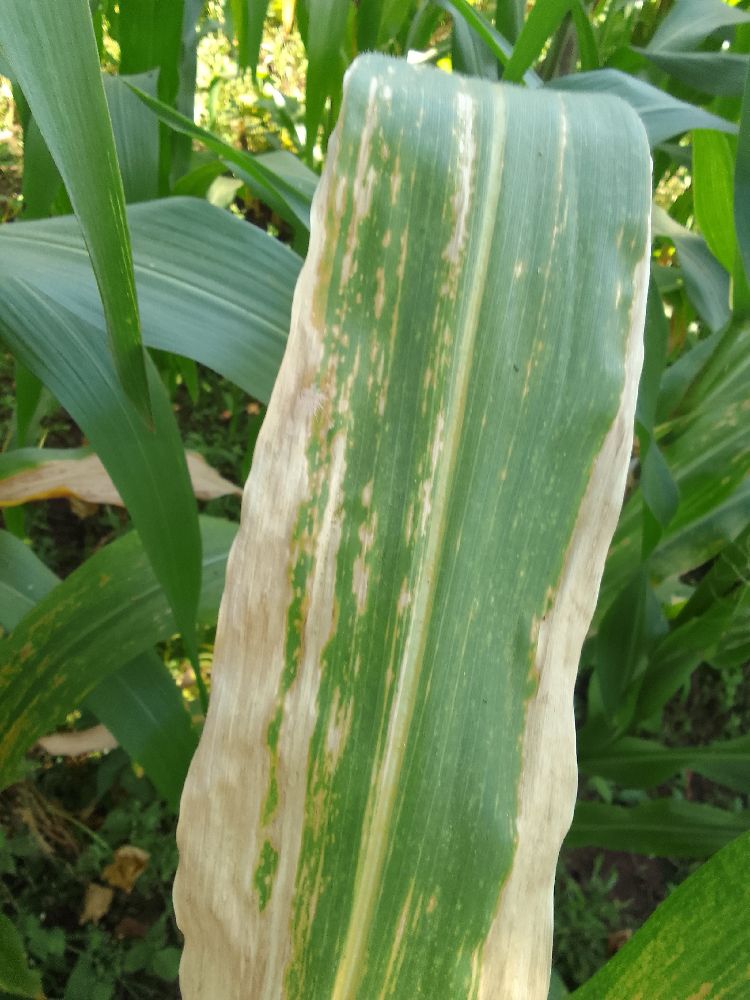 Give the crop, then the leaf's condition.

maize, maize lethal necrosis
